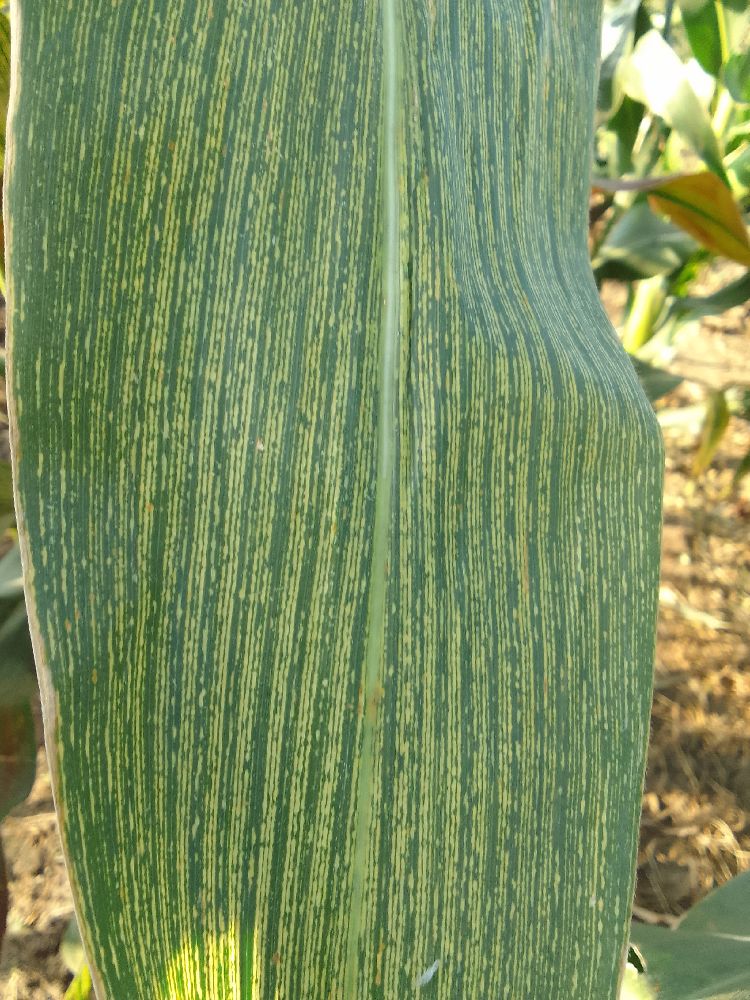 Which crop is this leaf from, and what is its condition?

maize, maize streak virus
